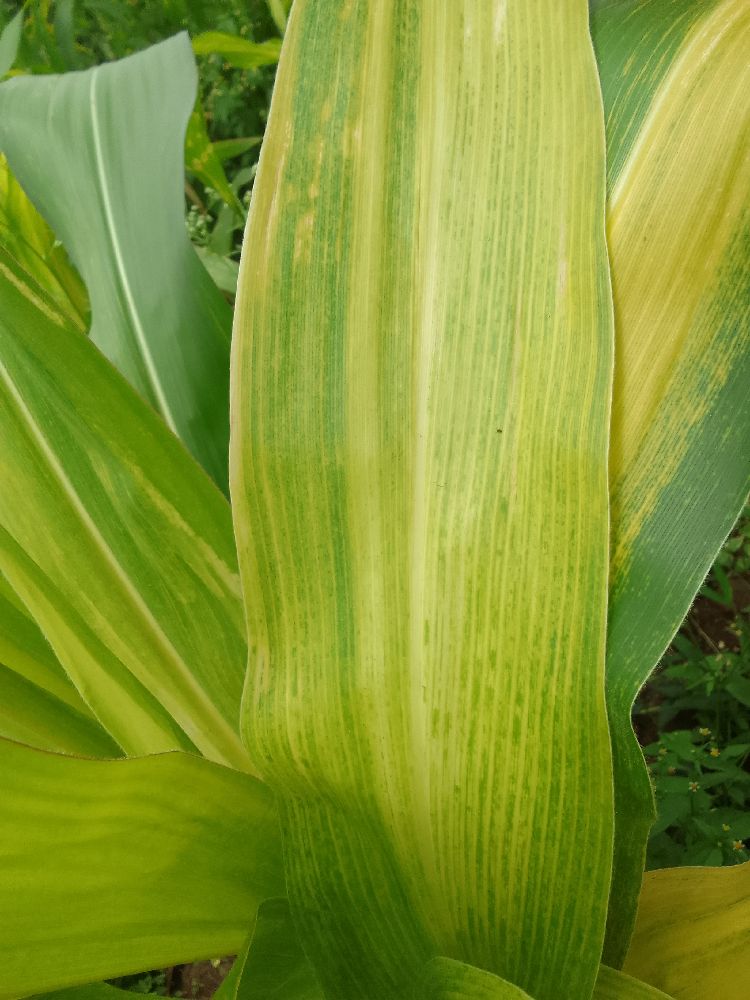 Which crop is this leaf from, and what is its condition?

maize, maize lethal necrosis
